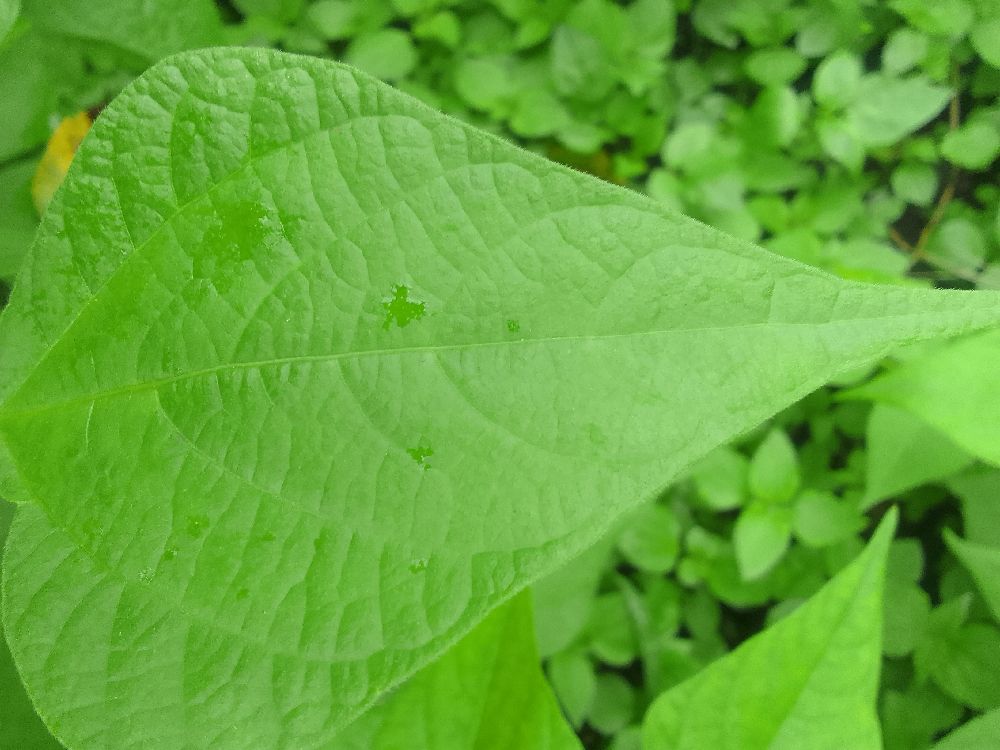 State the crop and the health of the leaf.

common bean, healthy
